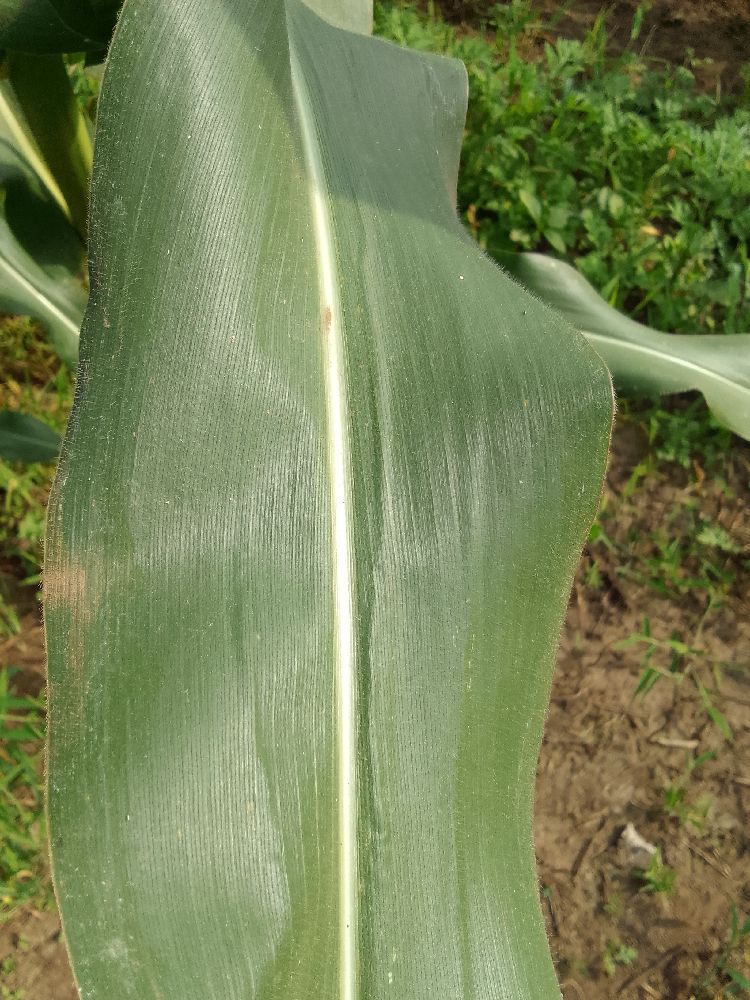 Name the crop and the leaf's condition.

maize, healthy
